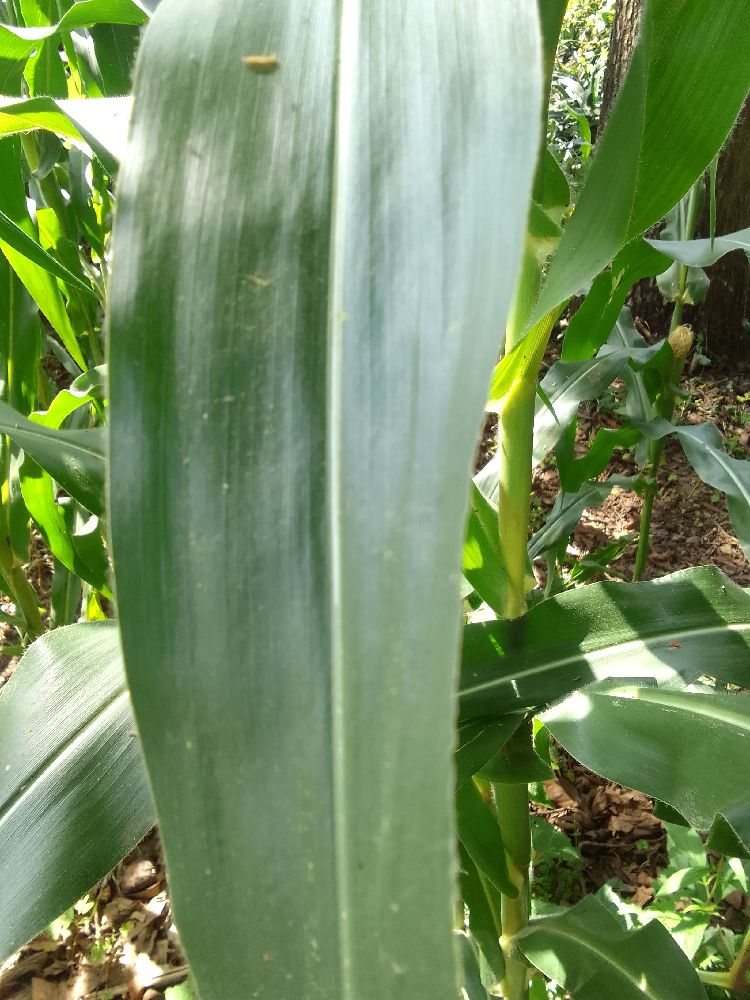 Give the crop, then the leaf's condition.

maize, healthy
